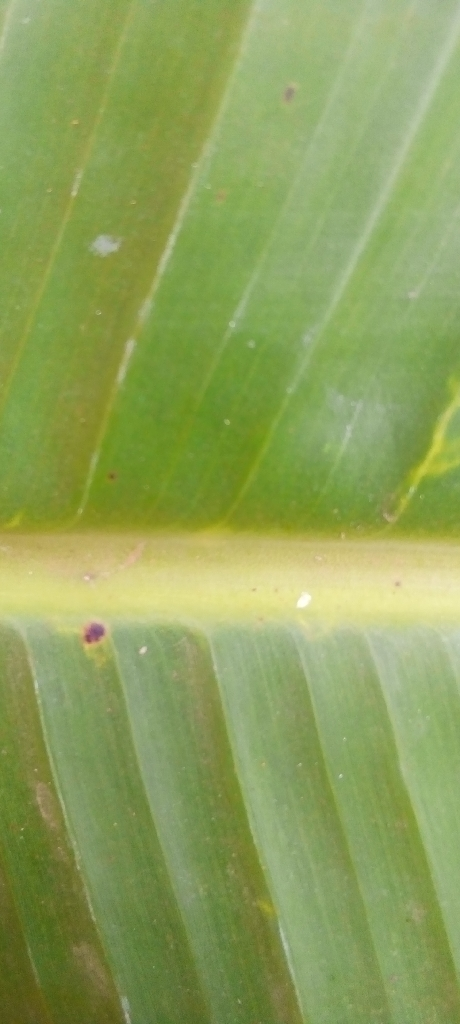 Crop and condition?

banana, healthy
